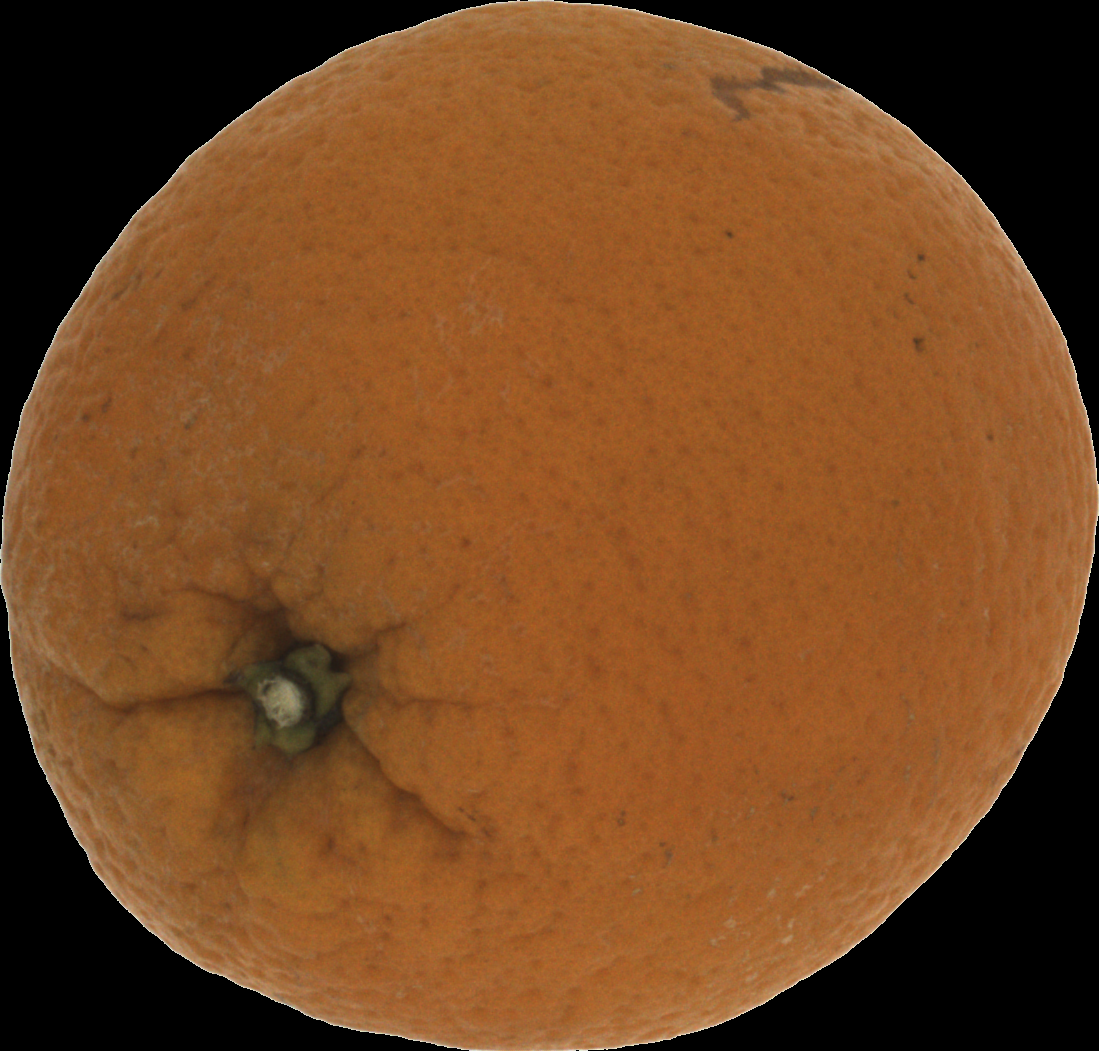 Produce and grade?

orange, bad
